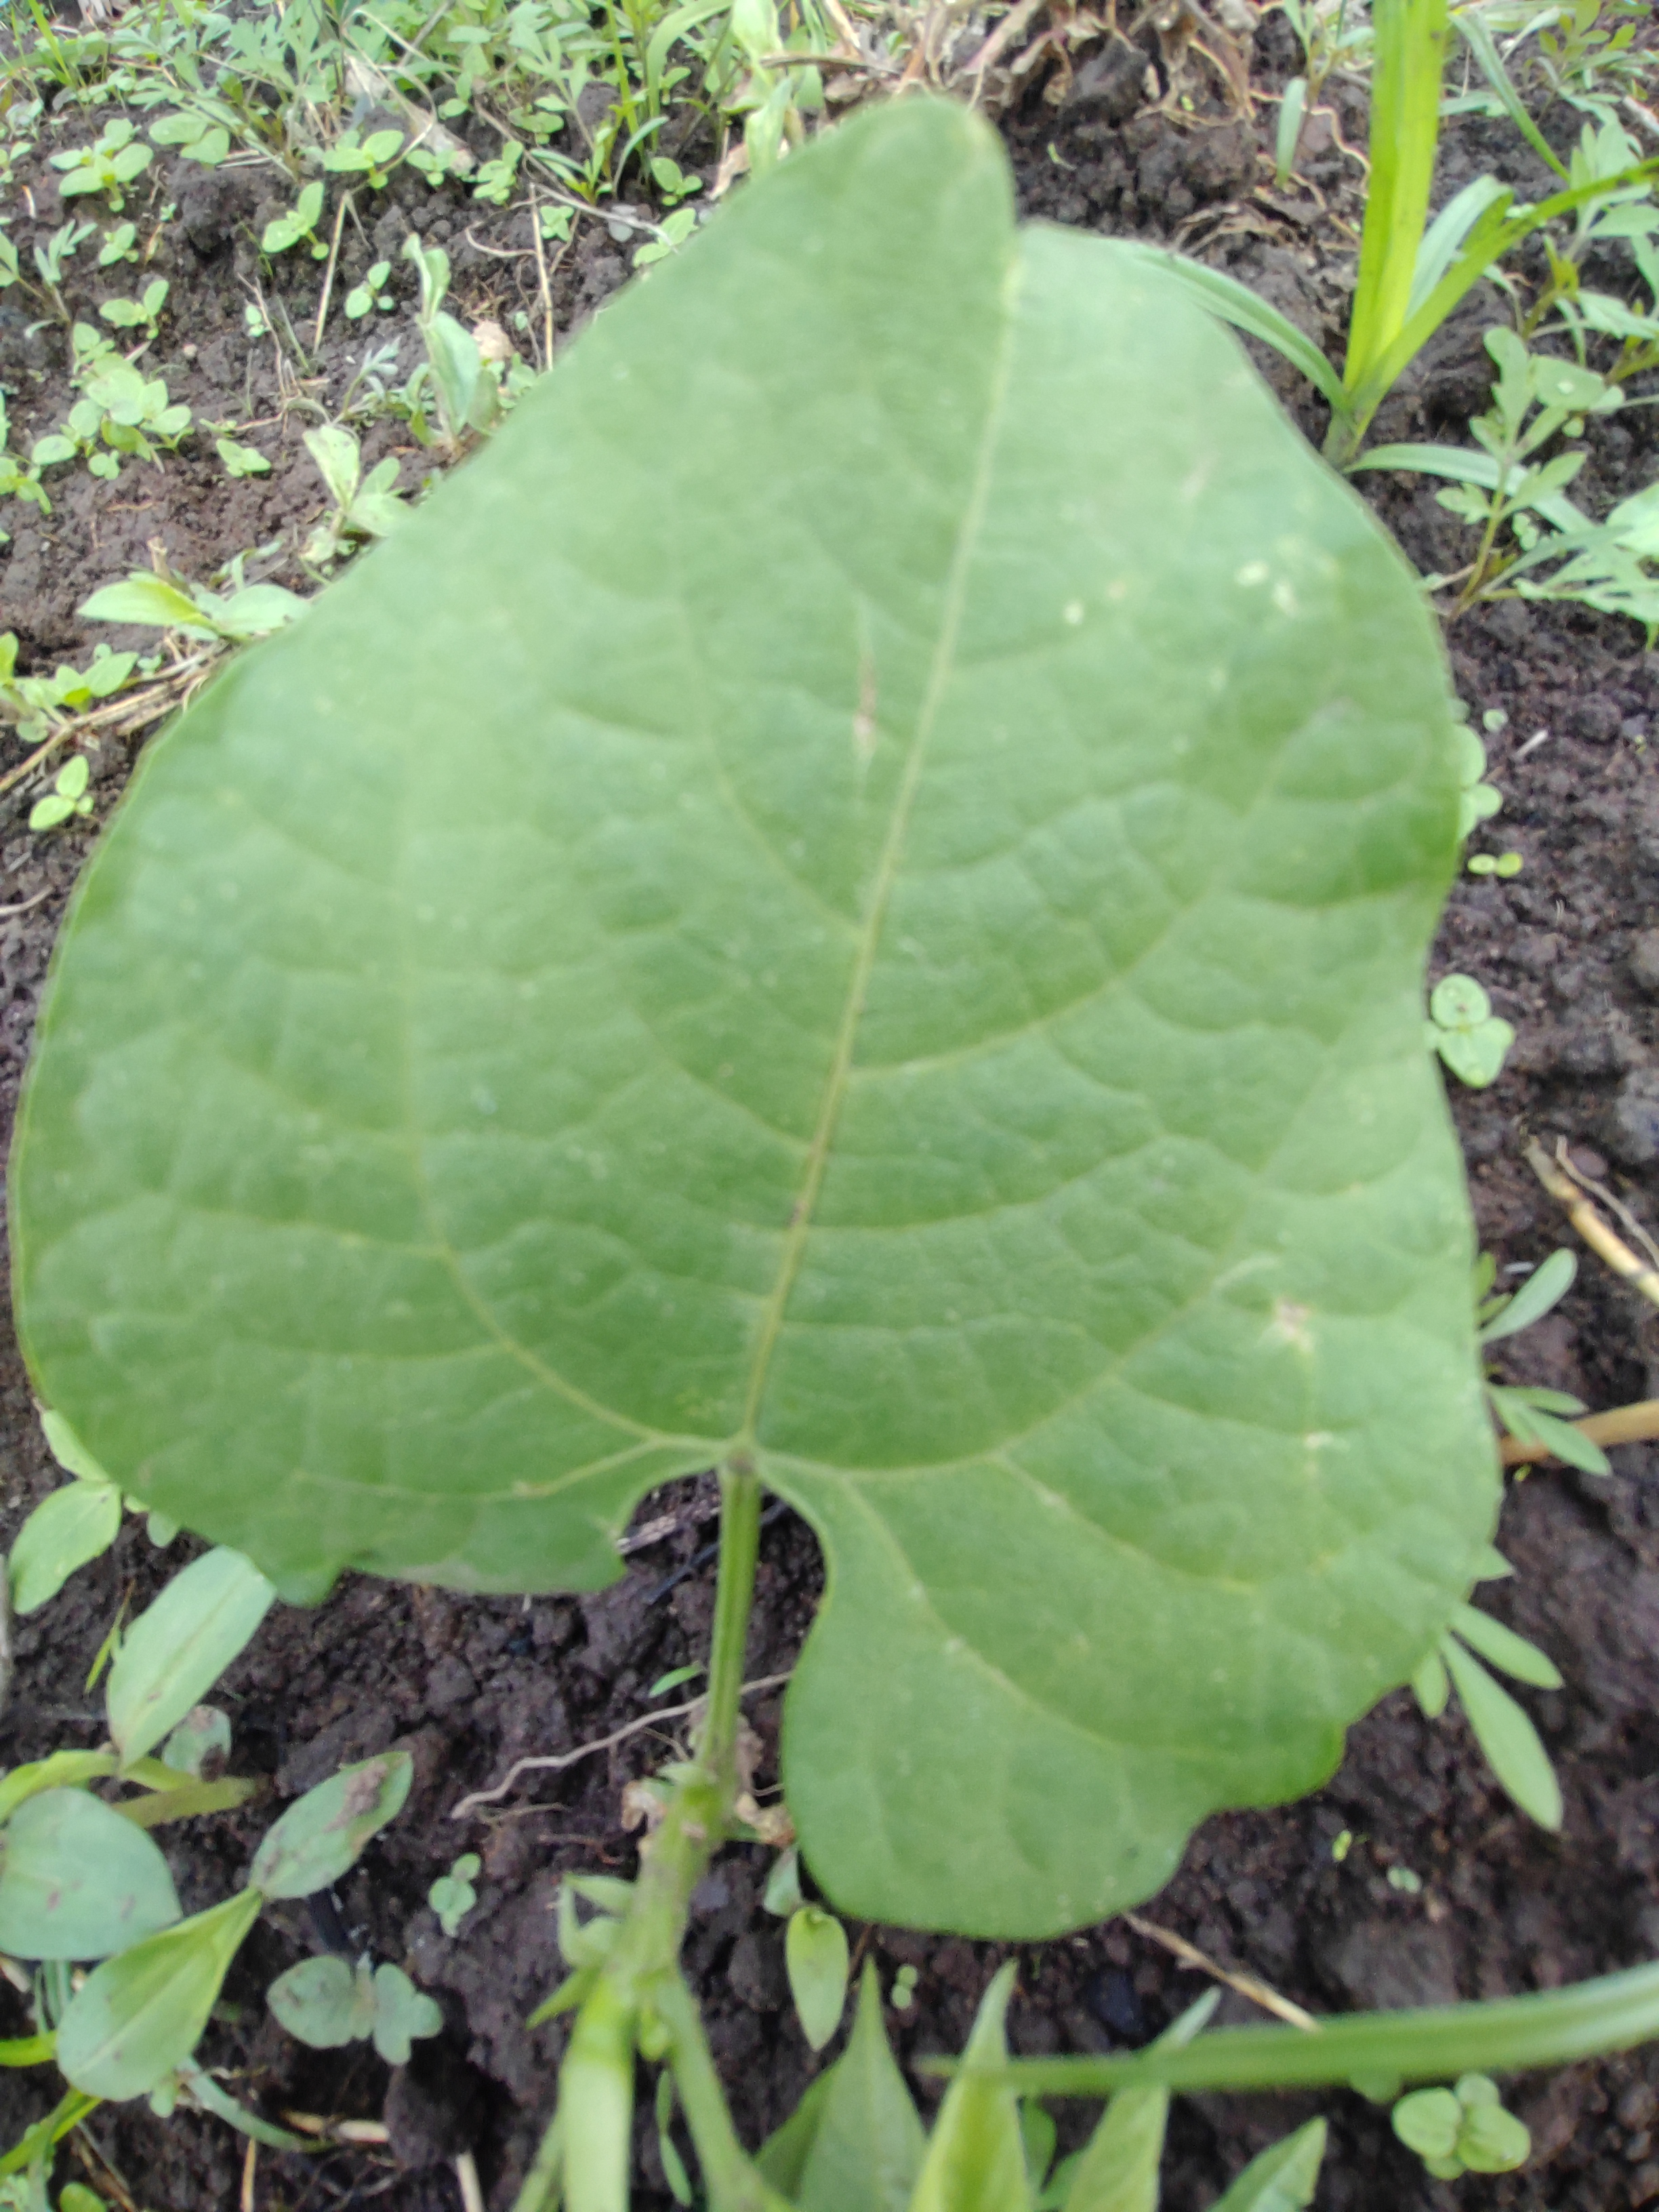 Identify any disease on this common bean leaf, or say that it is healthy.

healthy
